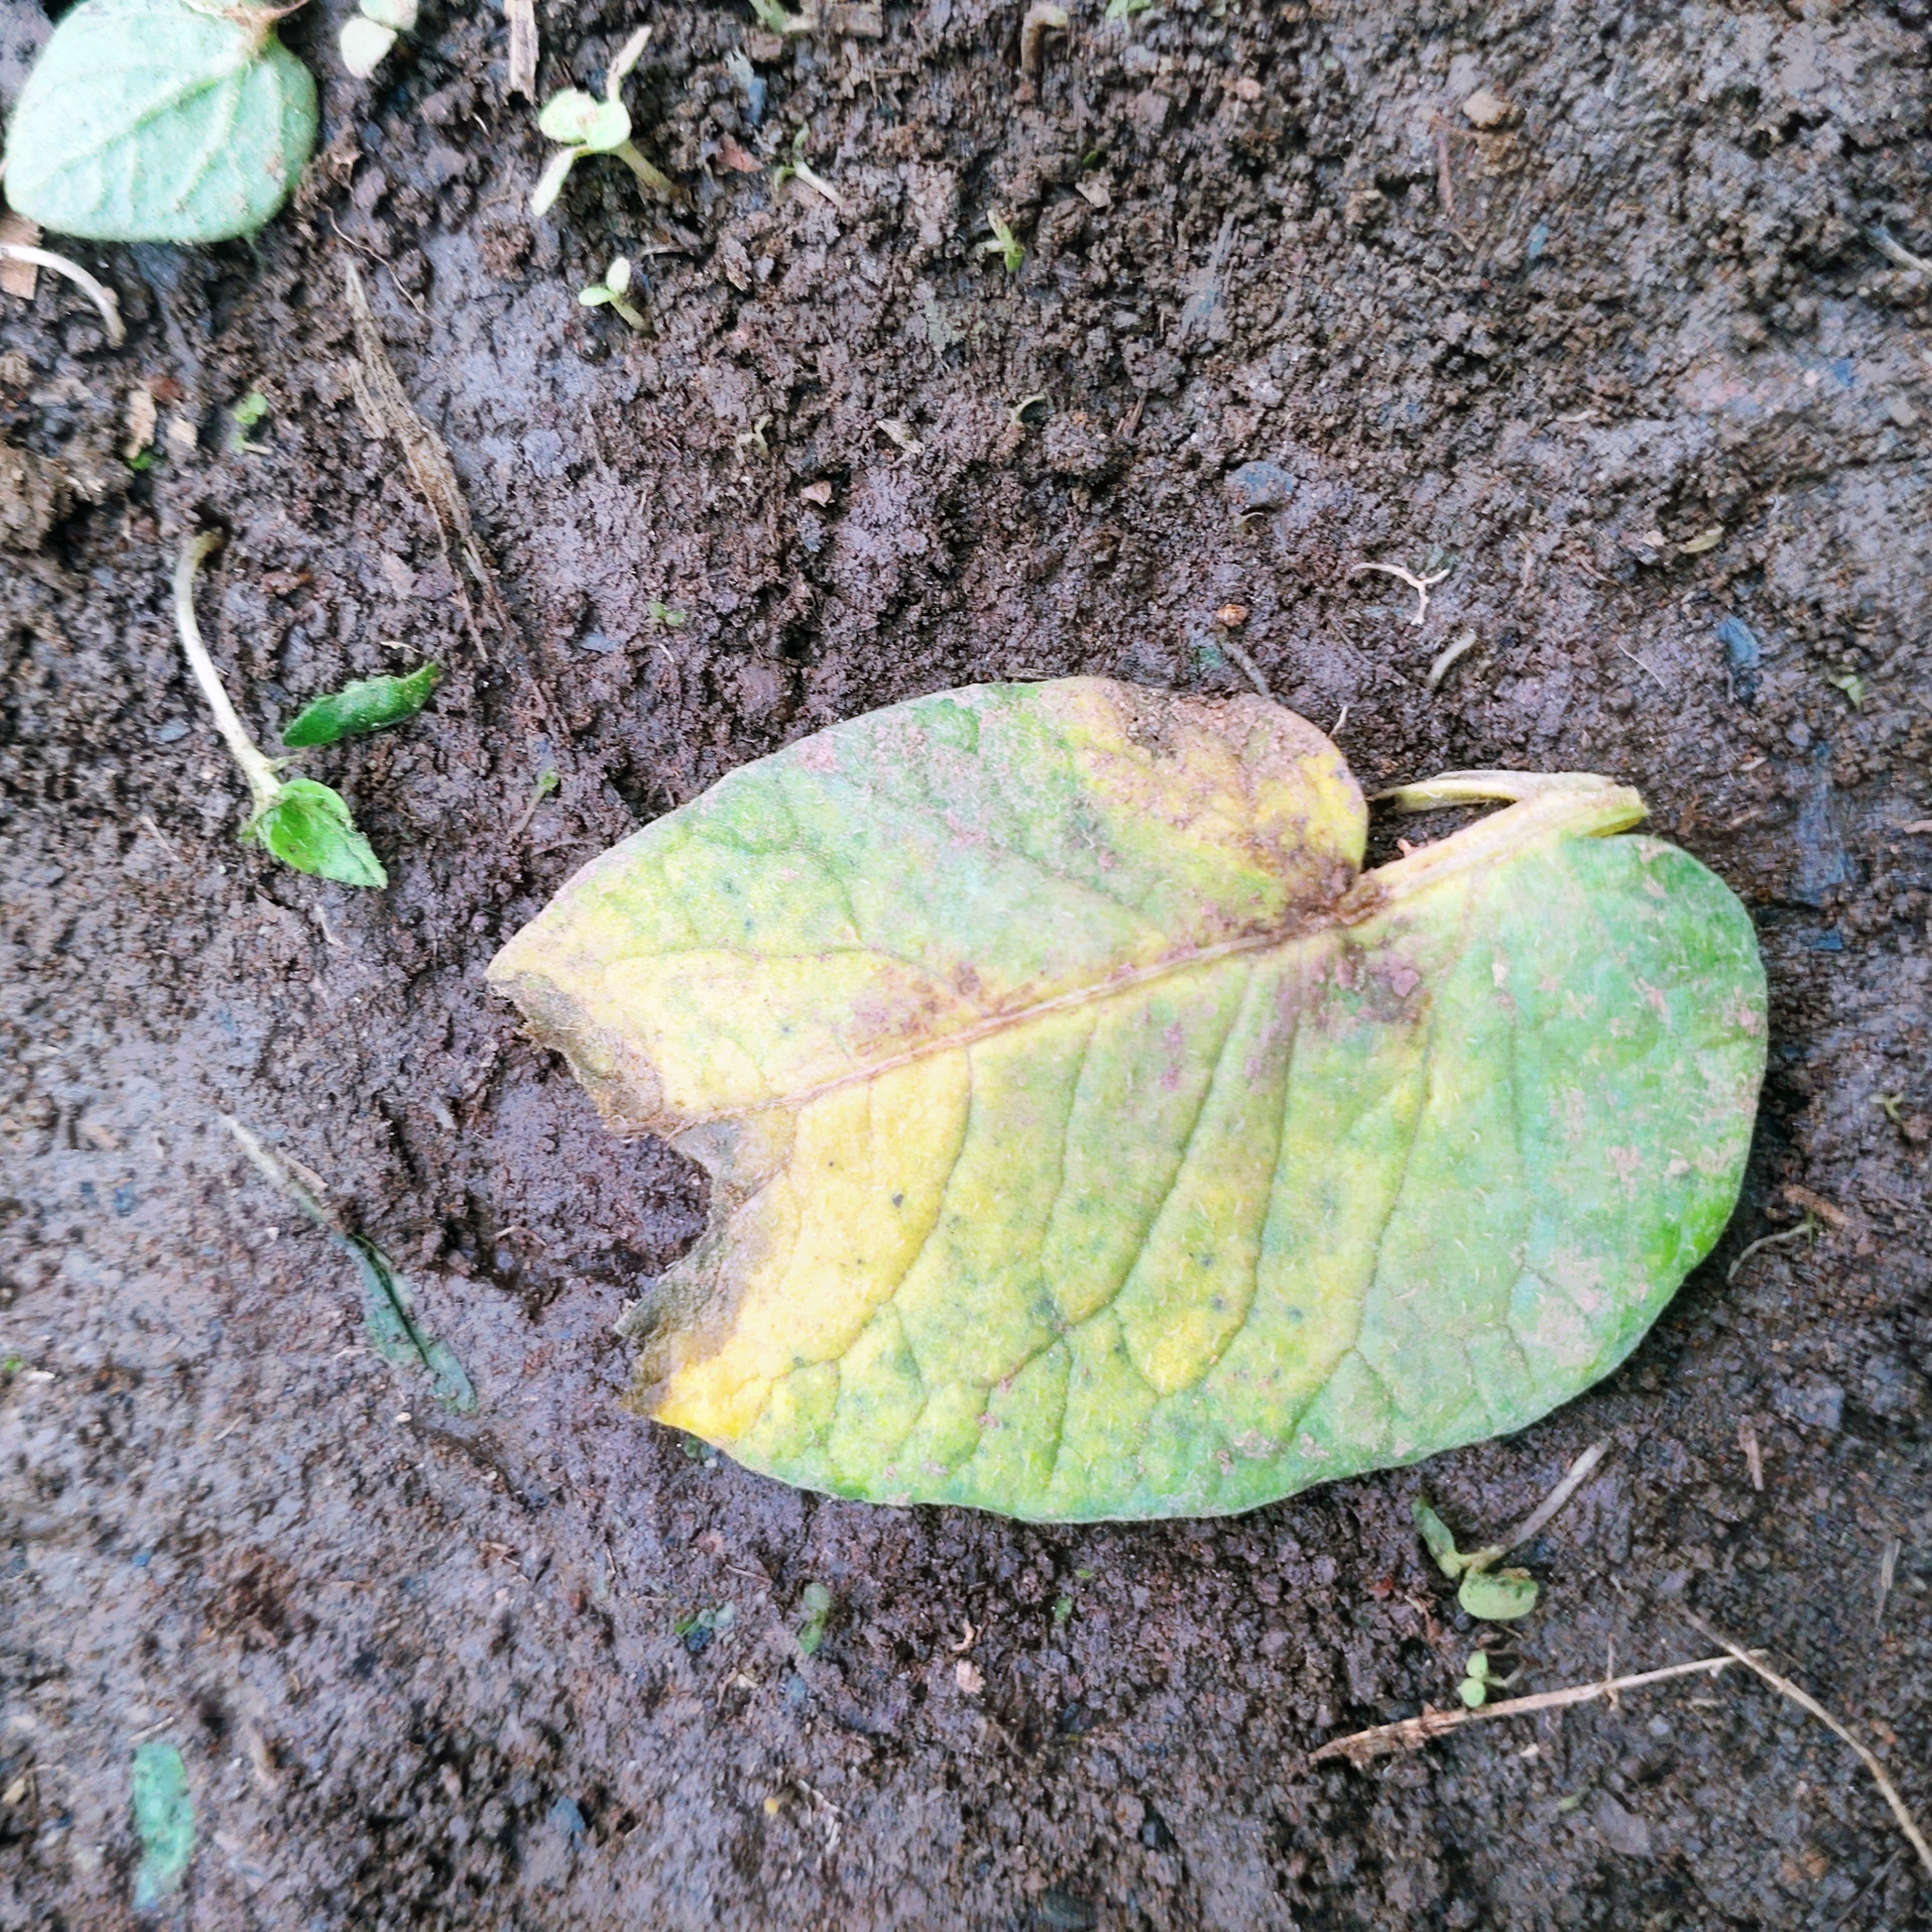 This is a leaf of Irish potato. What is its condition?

late blight
